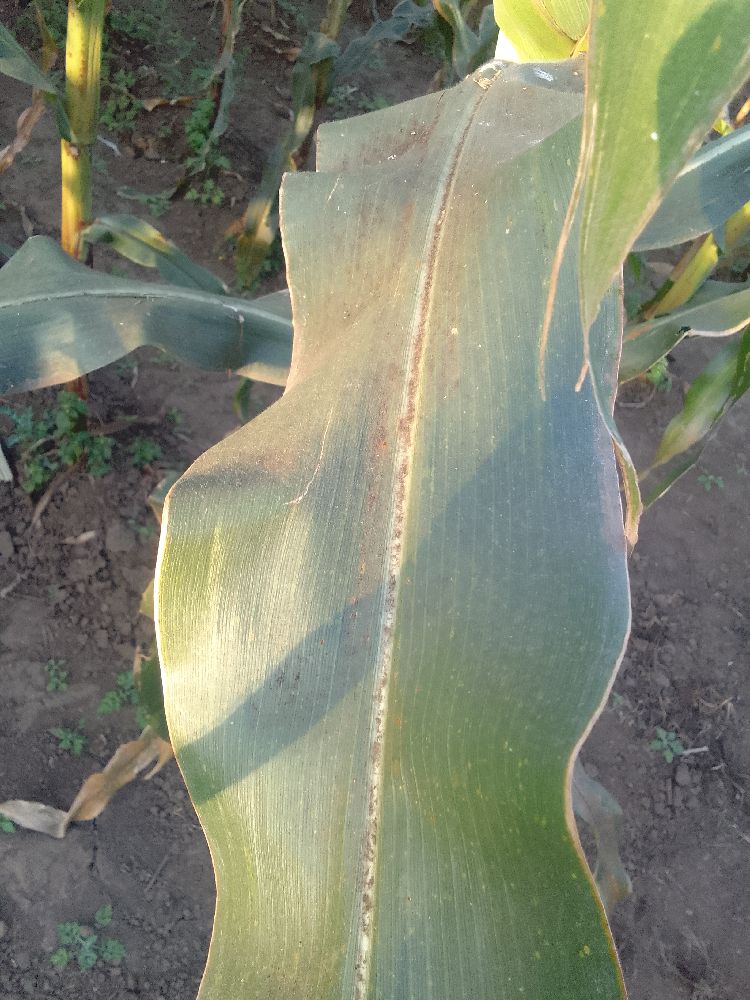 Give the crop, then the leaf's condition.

maize, healthy
